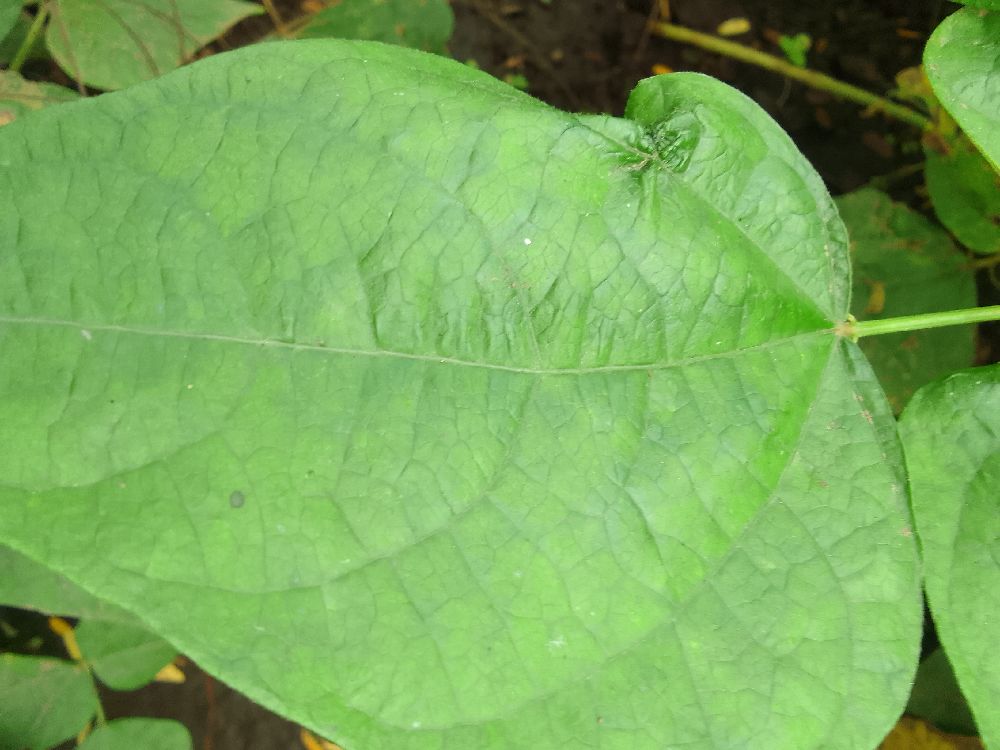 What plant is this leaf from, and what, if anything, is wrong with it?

common bean, healthy
